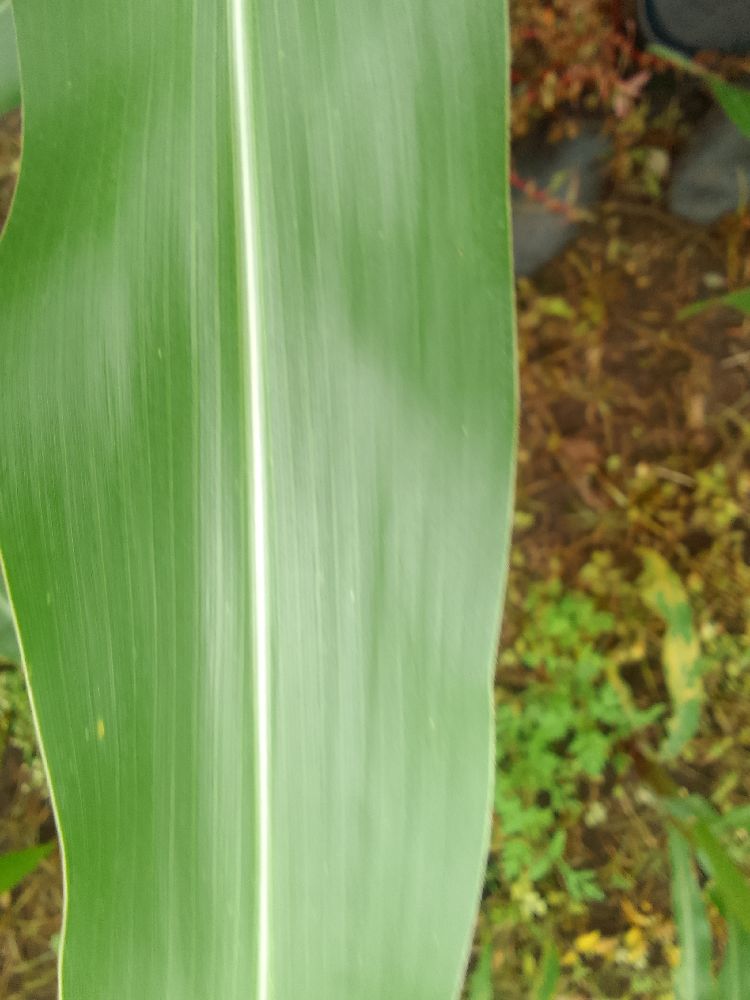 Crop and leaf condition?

maize, healthy
